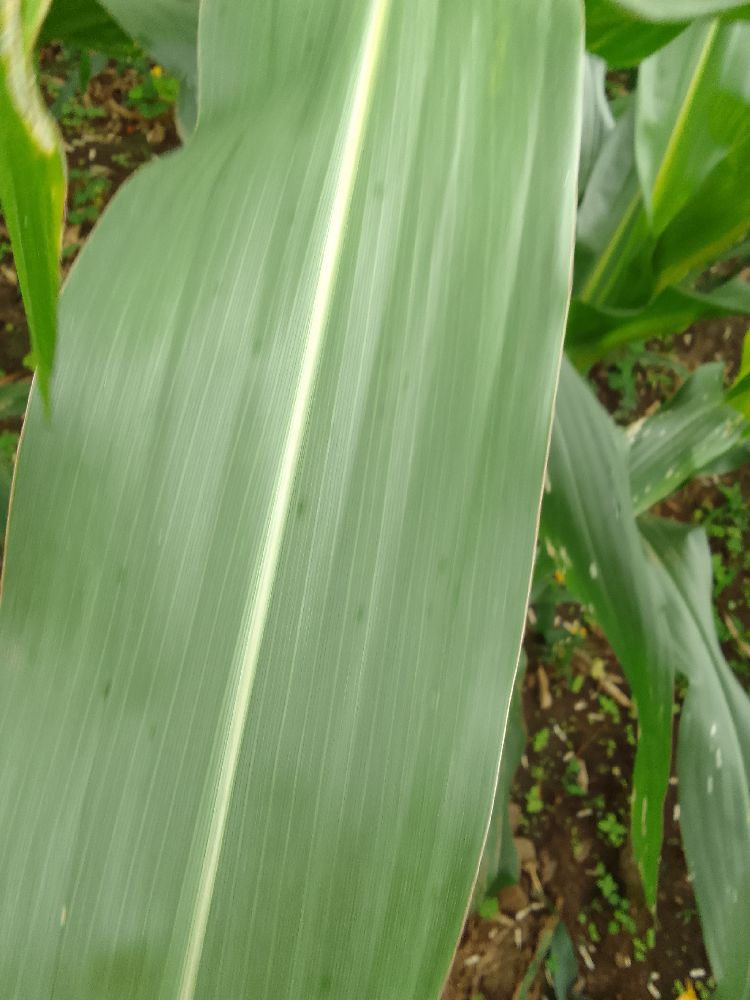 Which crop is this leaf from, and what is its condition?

maize, healthy
